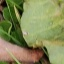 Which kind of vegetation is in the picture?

grass
